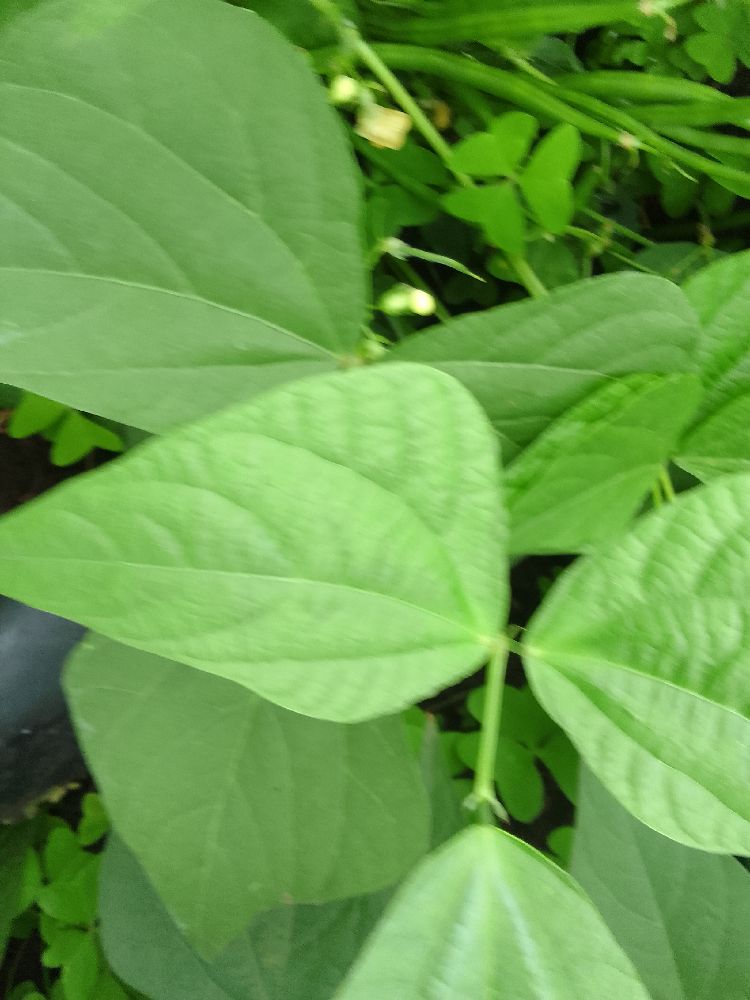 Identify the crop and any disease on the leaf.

common bean, healthy
